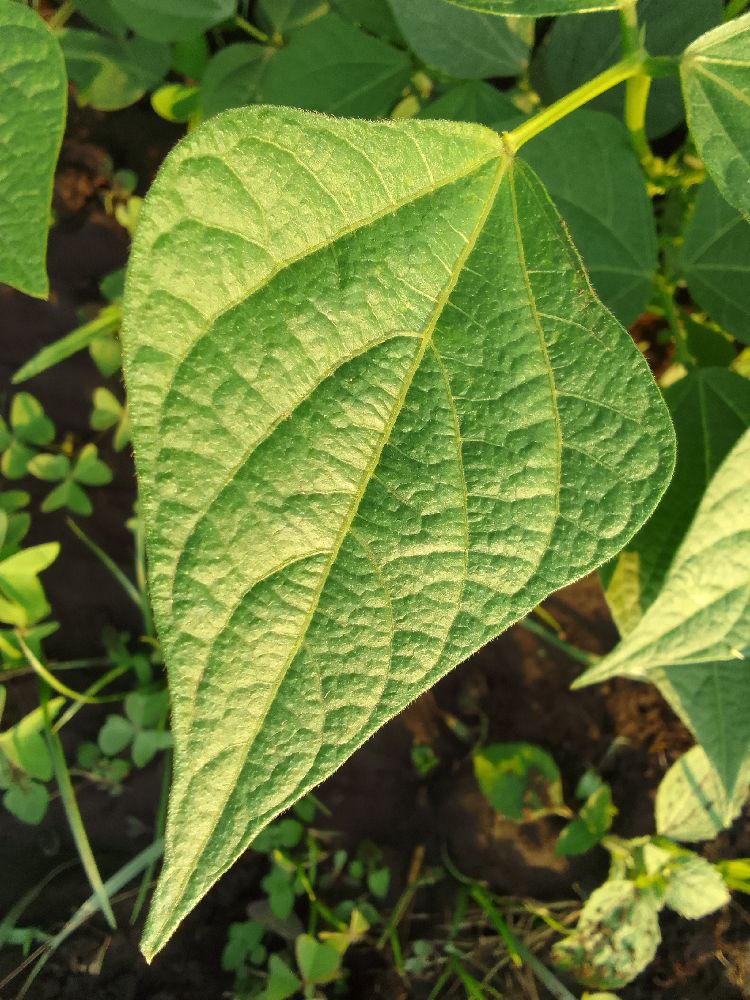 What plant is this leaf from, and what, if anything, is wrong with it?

common bean, healthy
